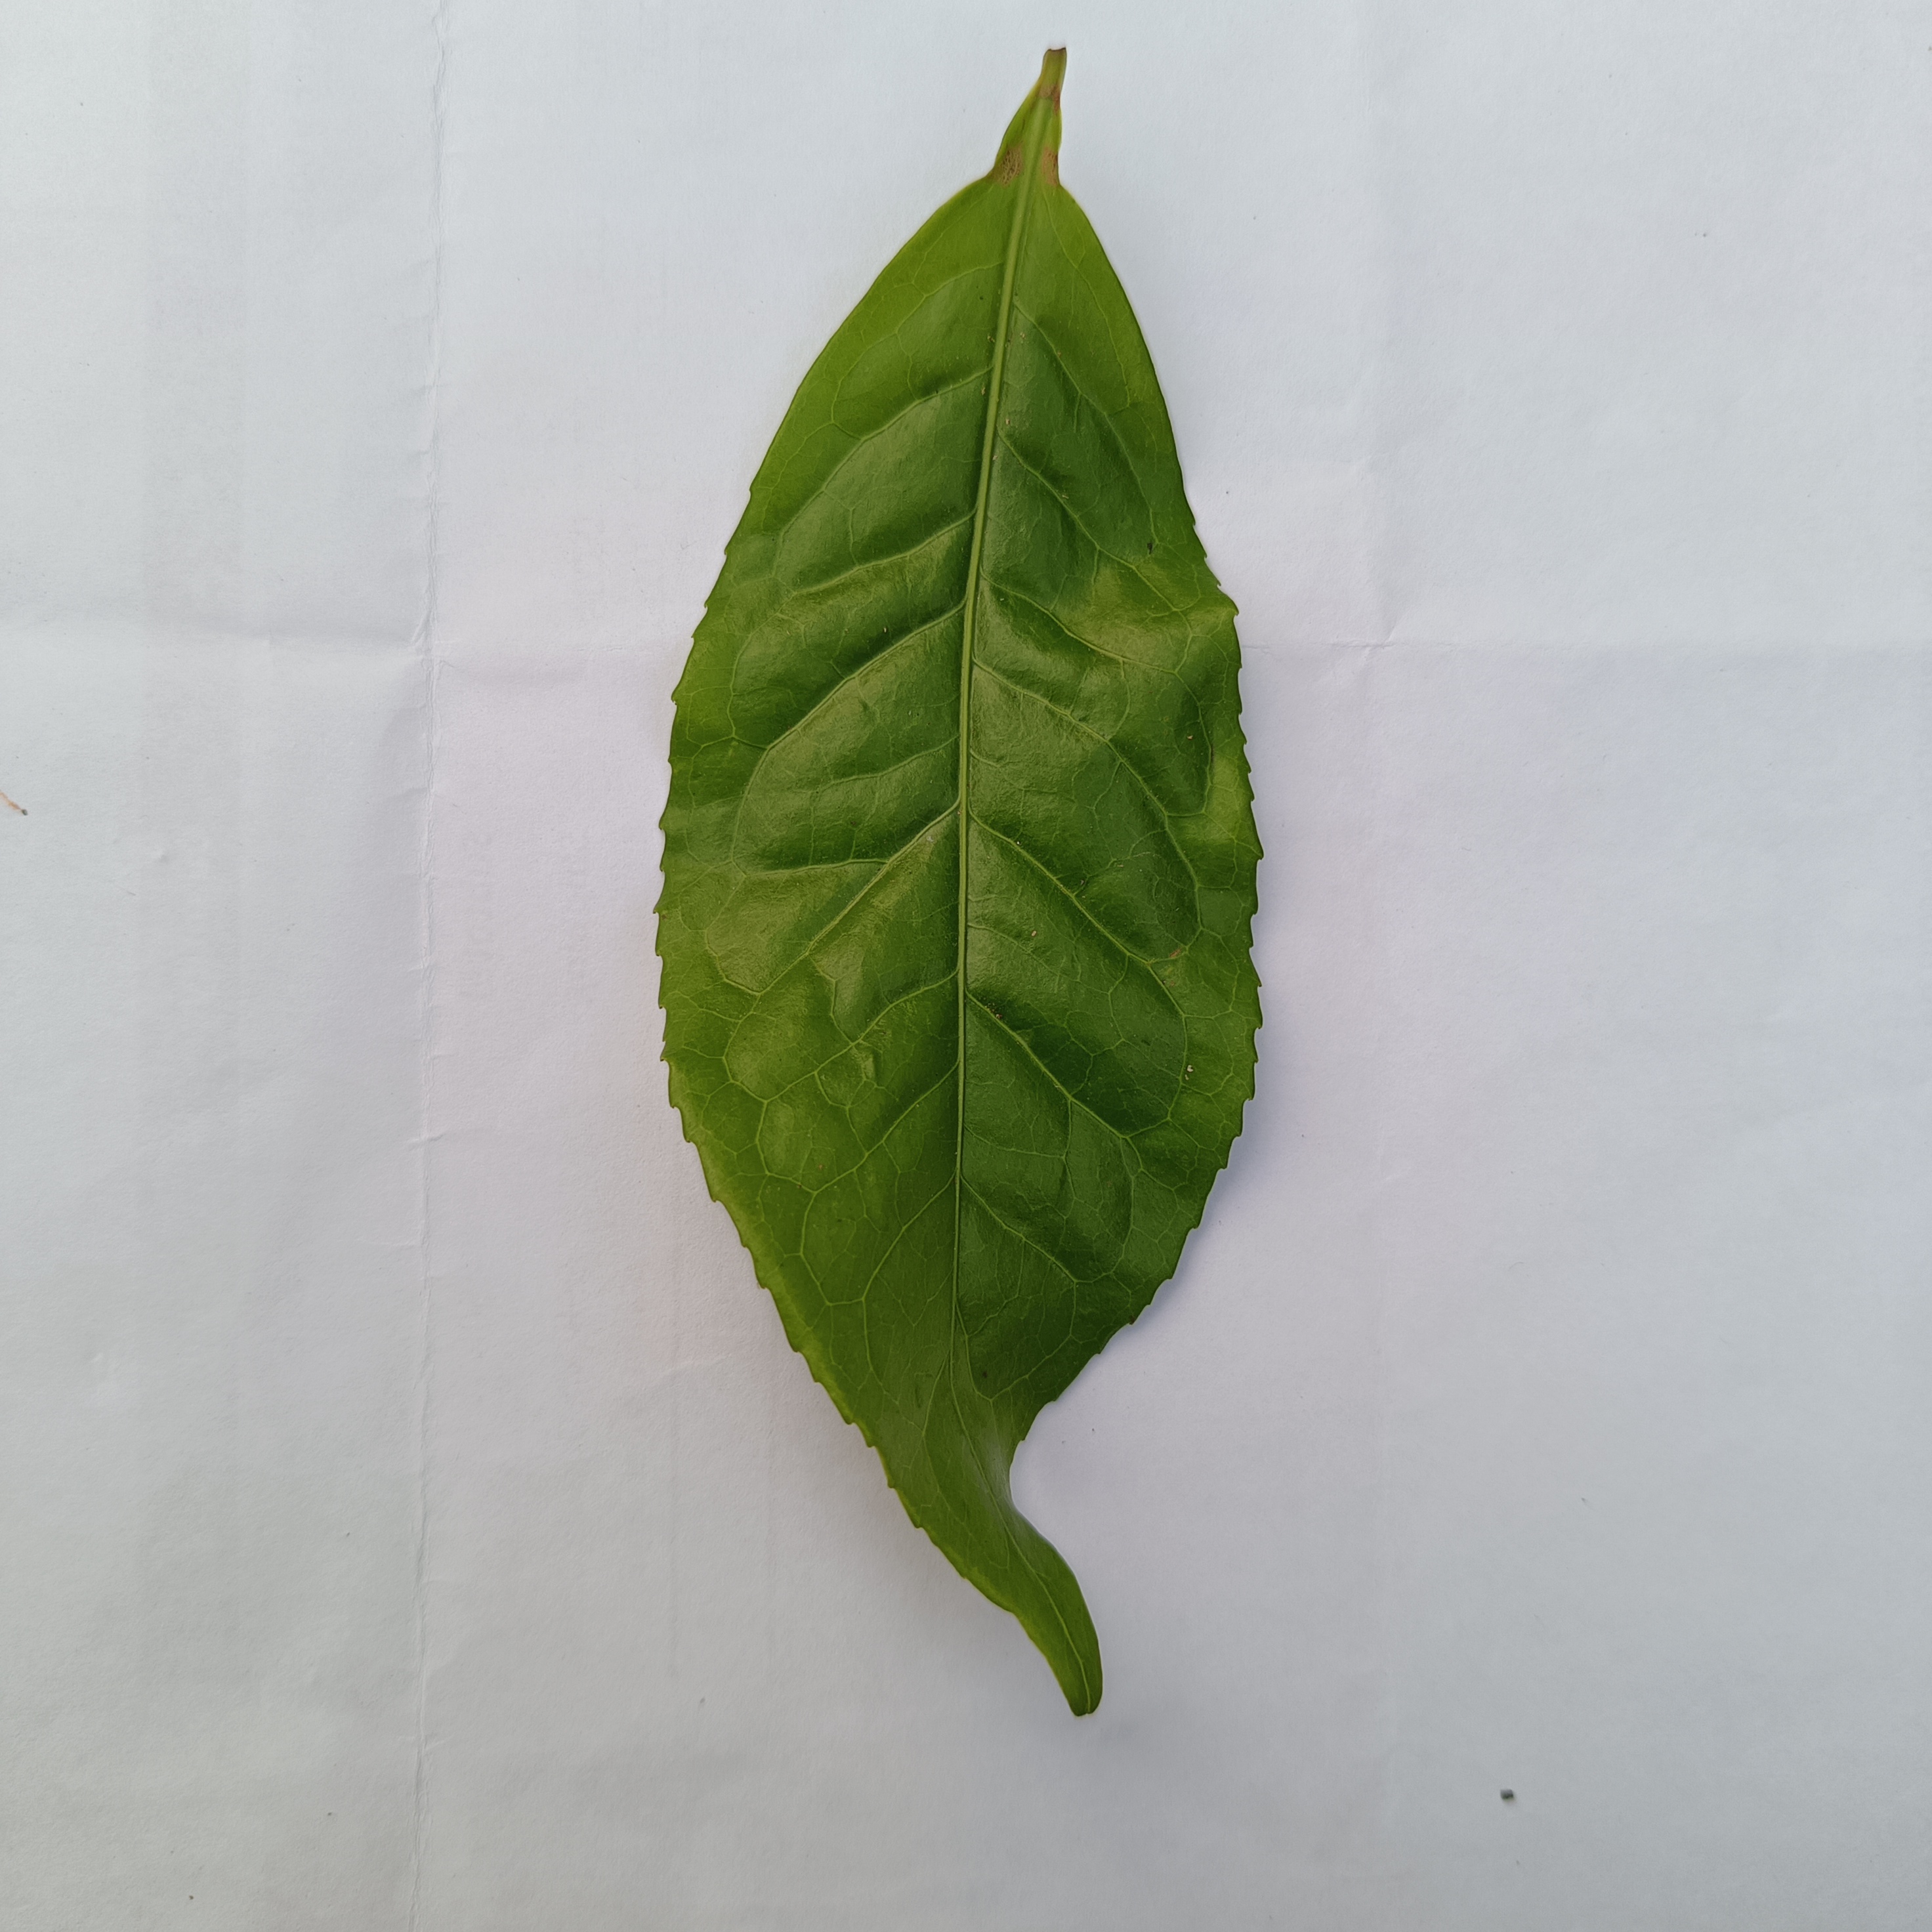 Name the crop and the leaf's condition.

tea, healthy
